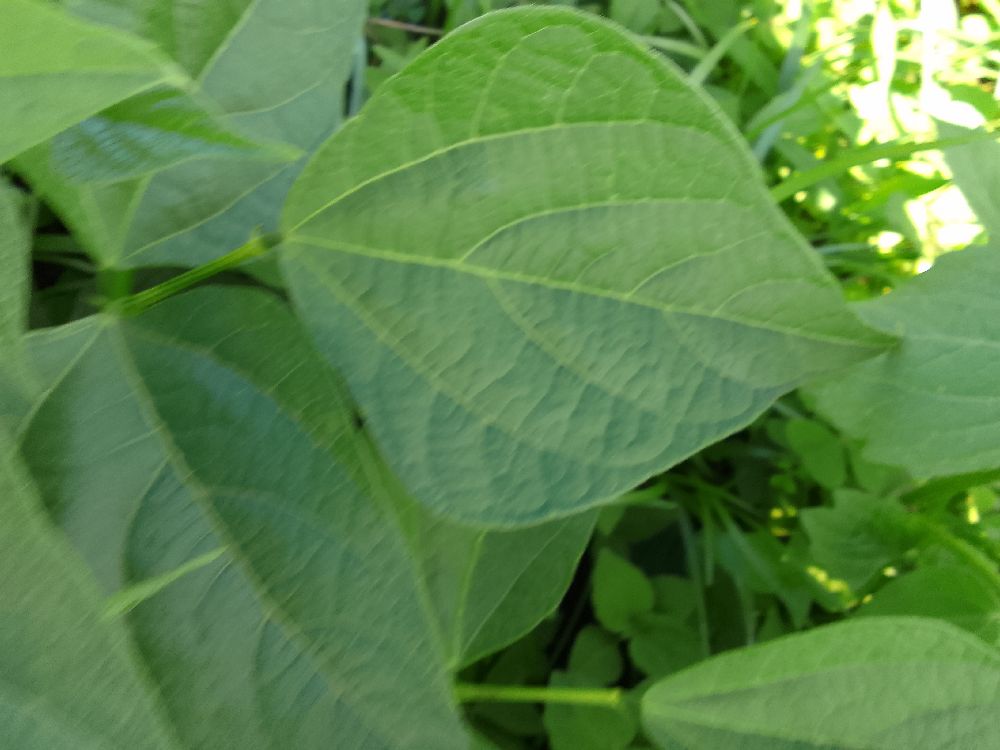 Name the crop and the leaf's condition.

common bean, healthy
